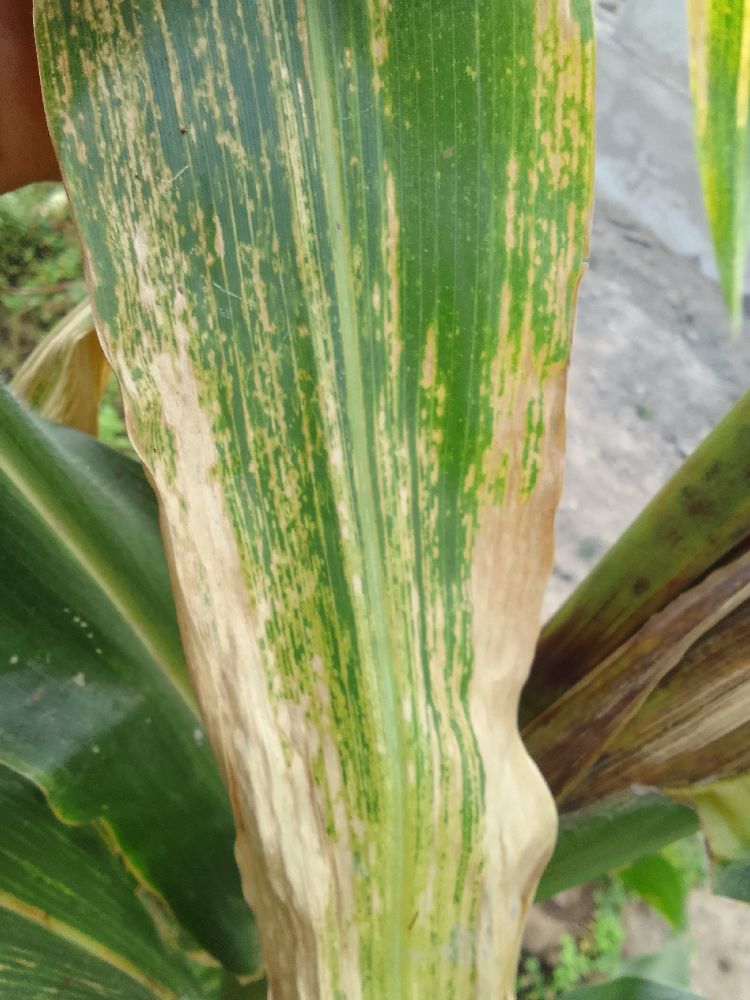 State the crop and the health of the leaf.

maize, maize lethal necrosis
